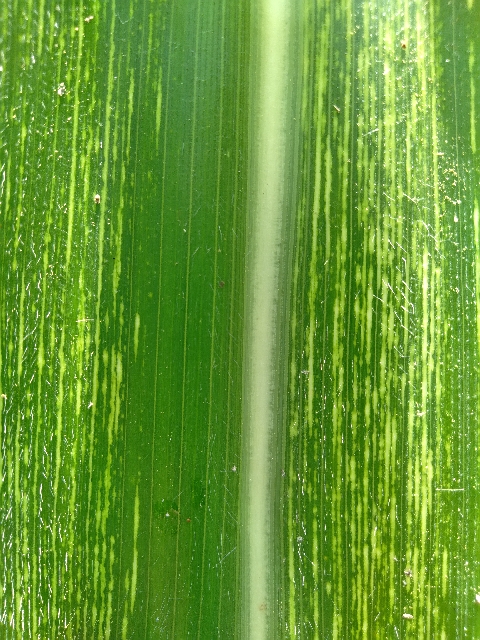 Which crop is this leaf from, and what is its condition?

maize, maize streak virus
